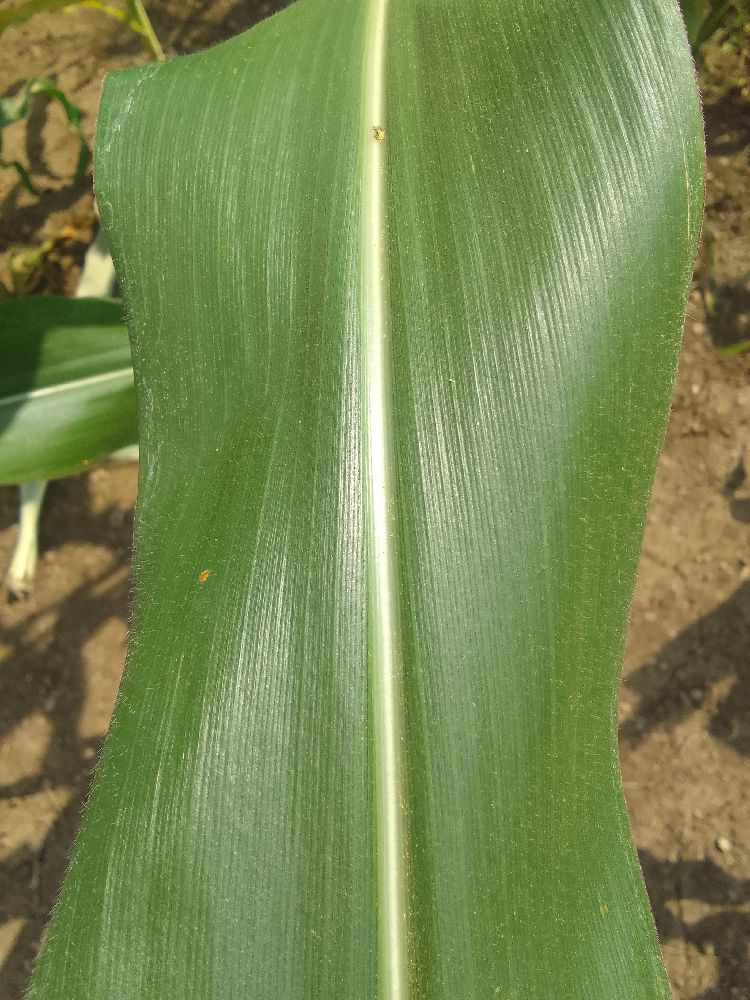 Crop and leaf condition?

maize, healthy
